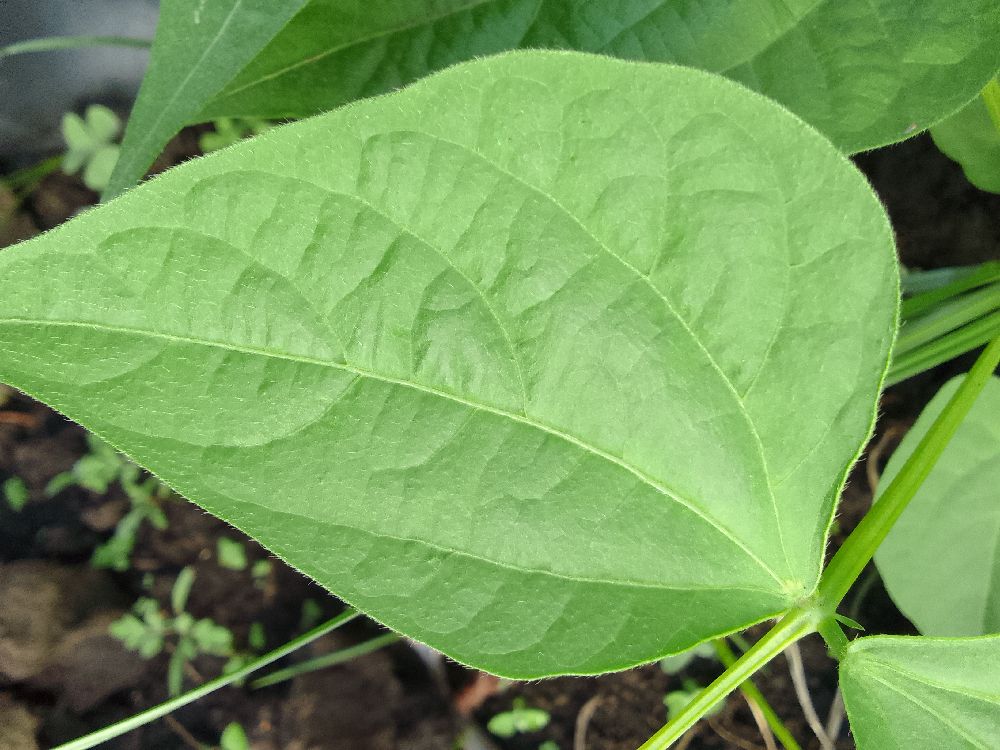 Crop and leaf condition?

common bean, healthy
